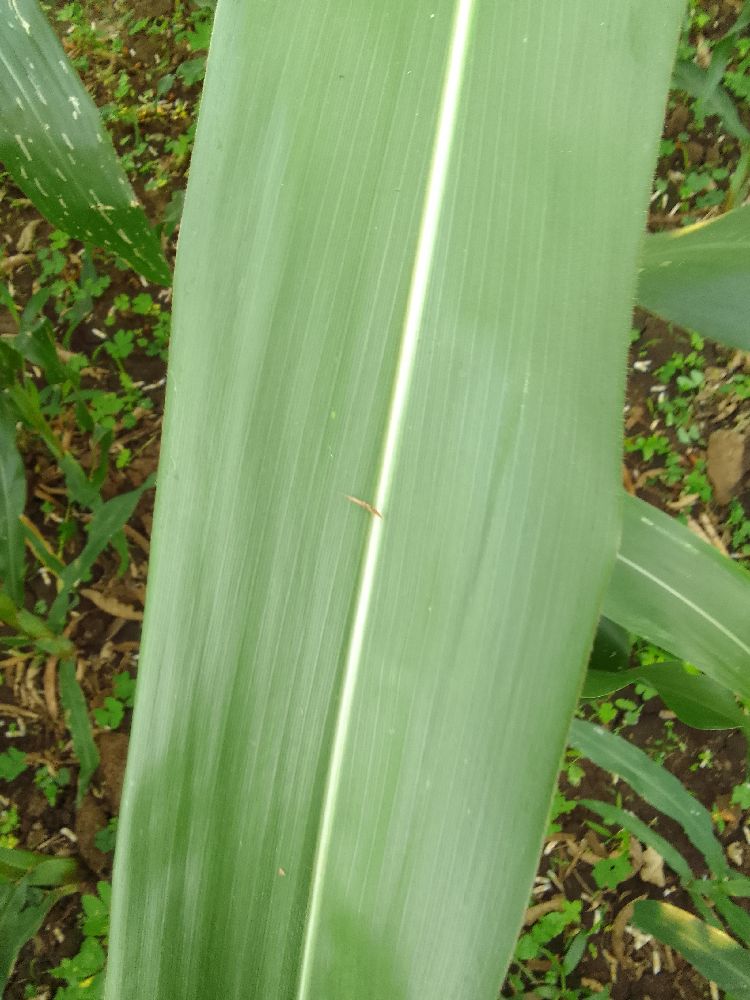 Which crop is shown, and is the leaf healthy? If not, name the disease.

maize, healthy
